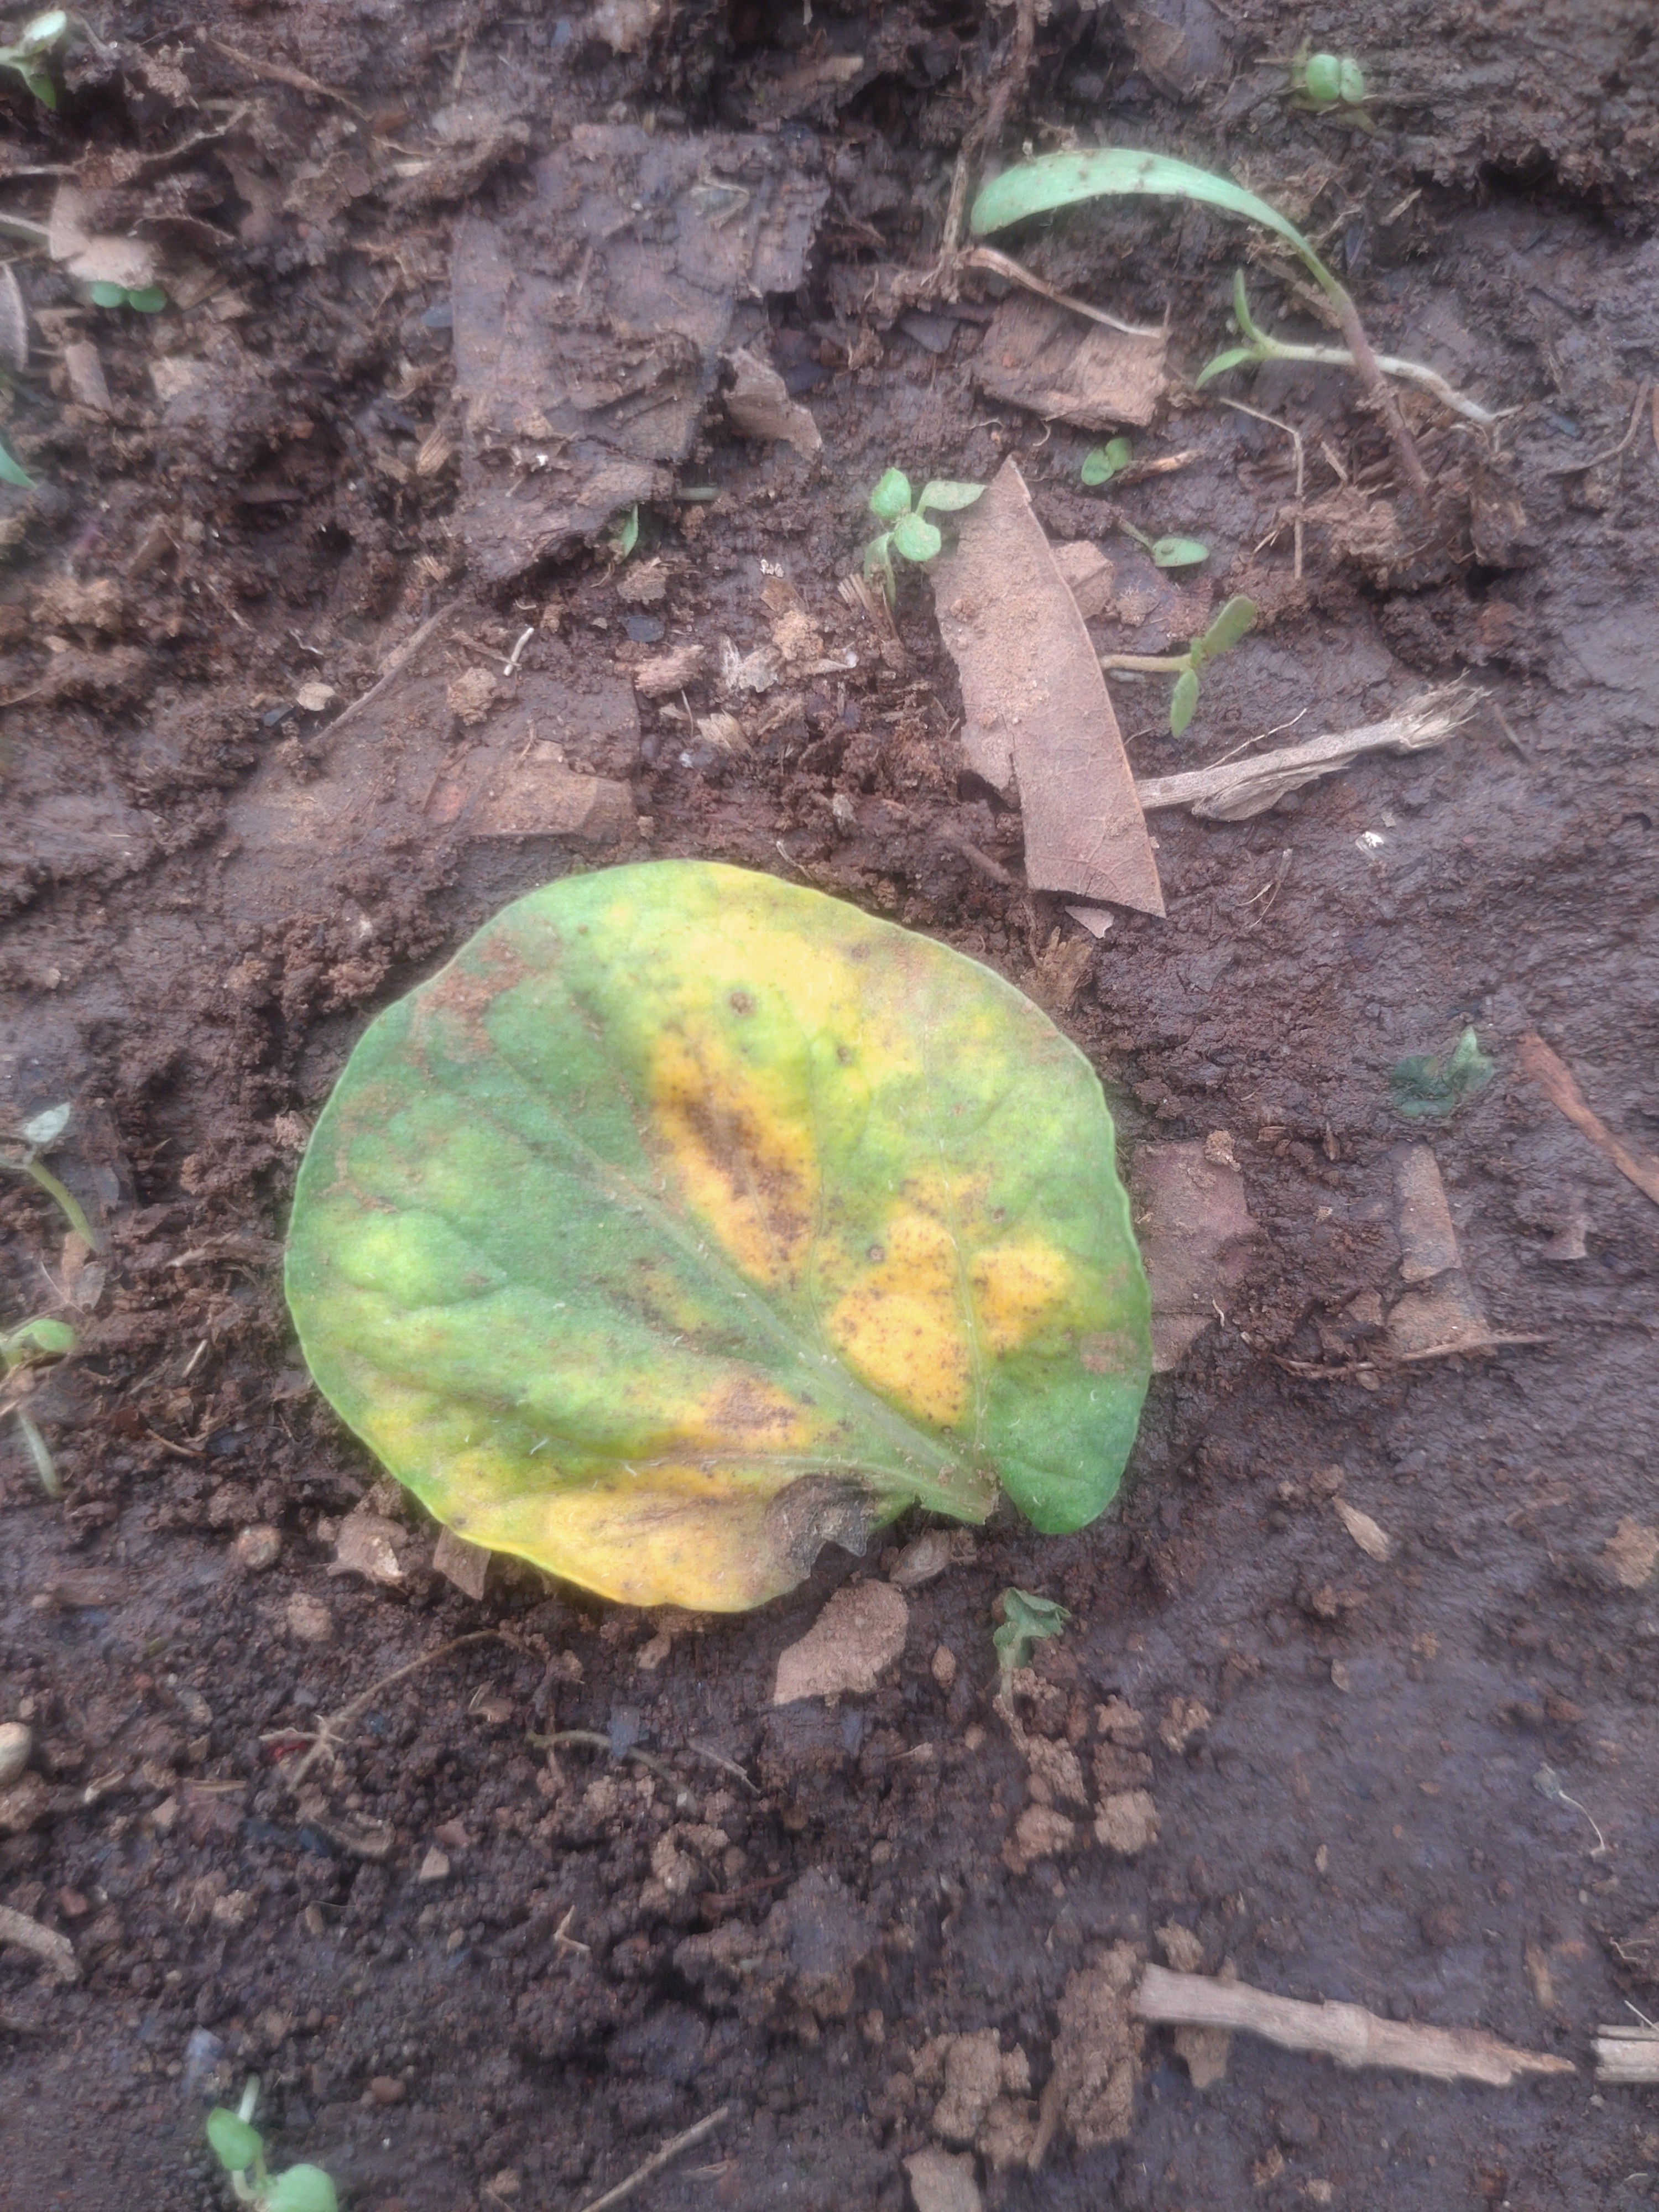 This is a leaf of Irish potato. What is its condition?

late blight
